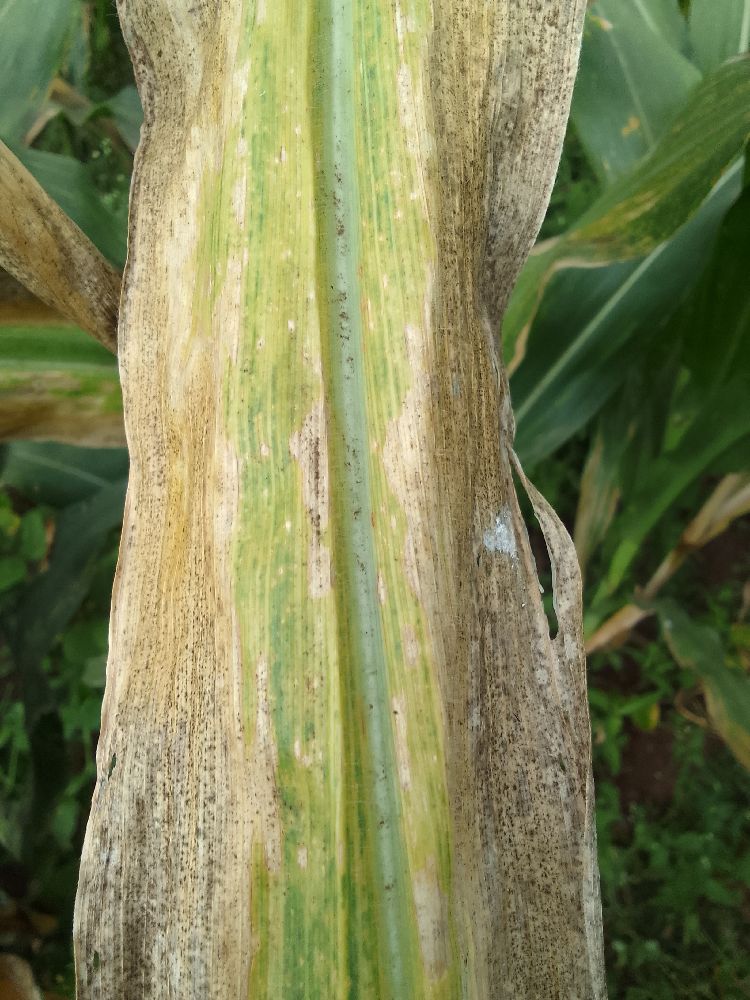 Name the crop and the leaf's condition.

maize, maize lethal necrosis
